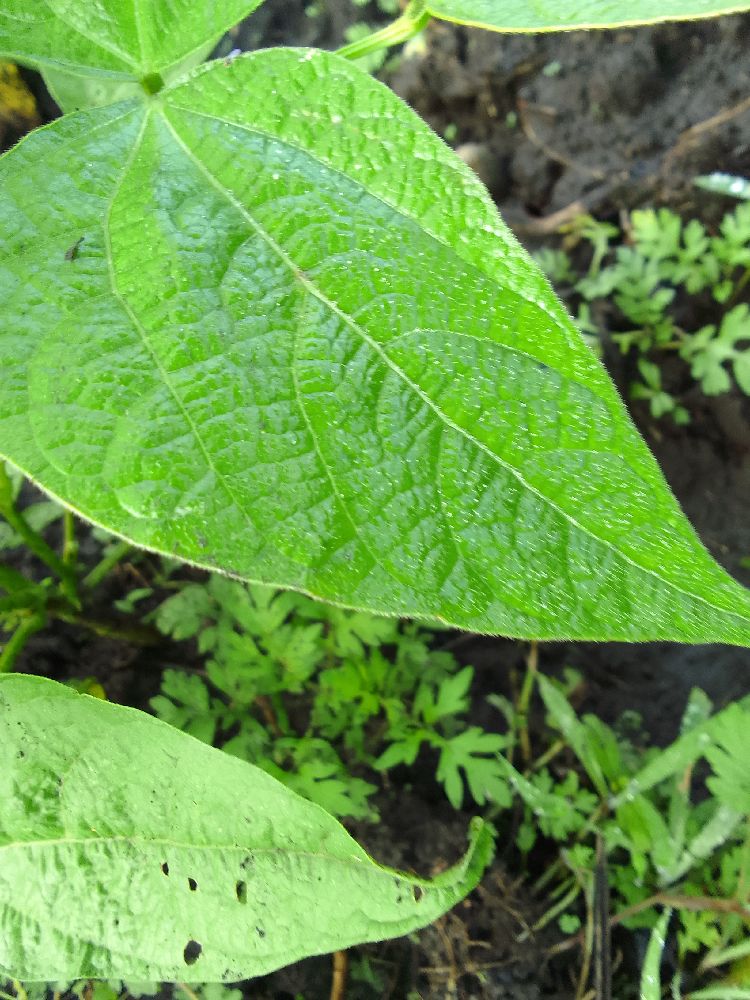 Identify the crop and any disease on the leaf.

common bean, healthy
